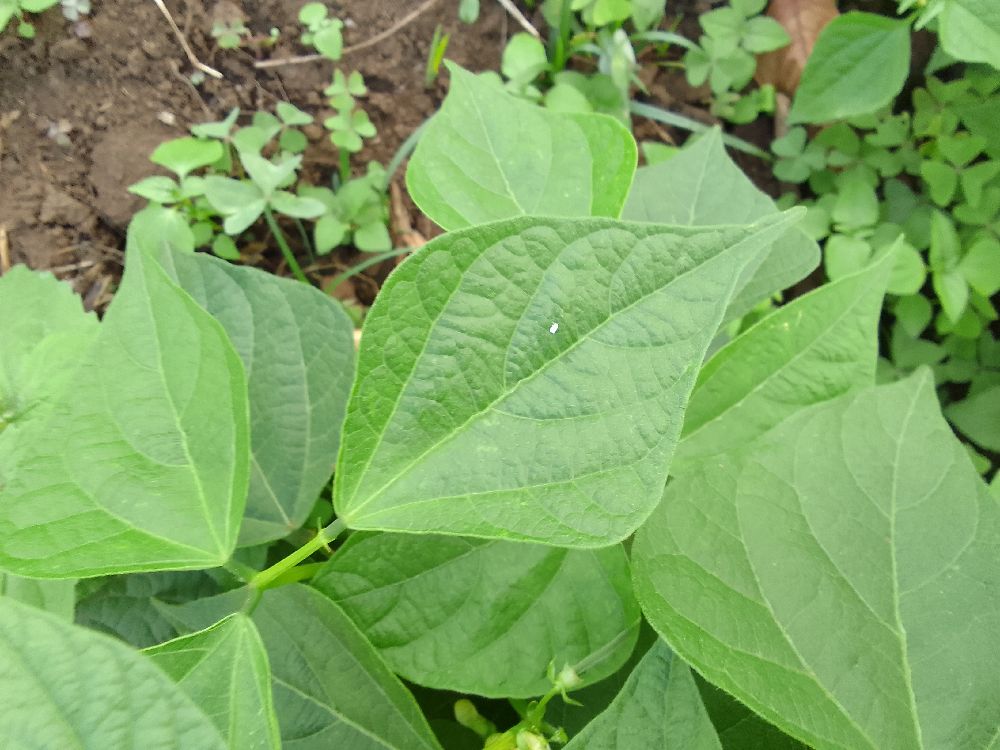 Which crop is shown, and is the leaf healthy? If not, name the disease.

common bean, healthy
